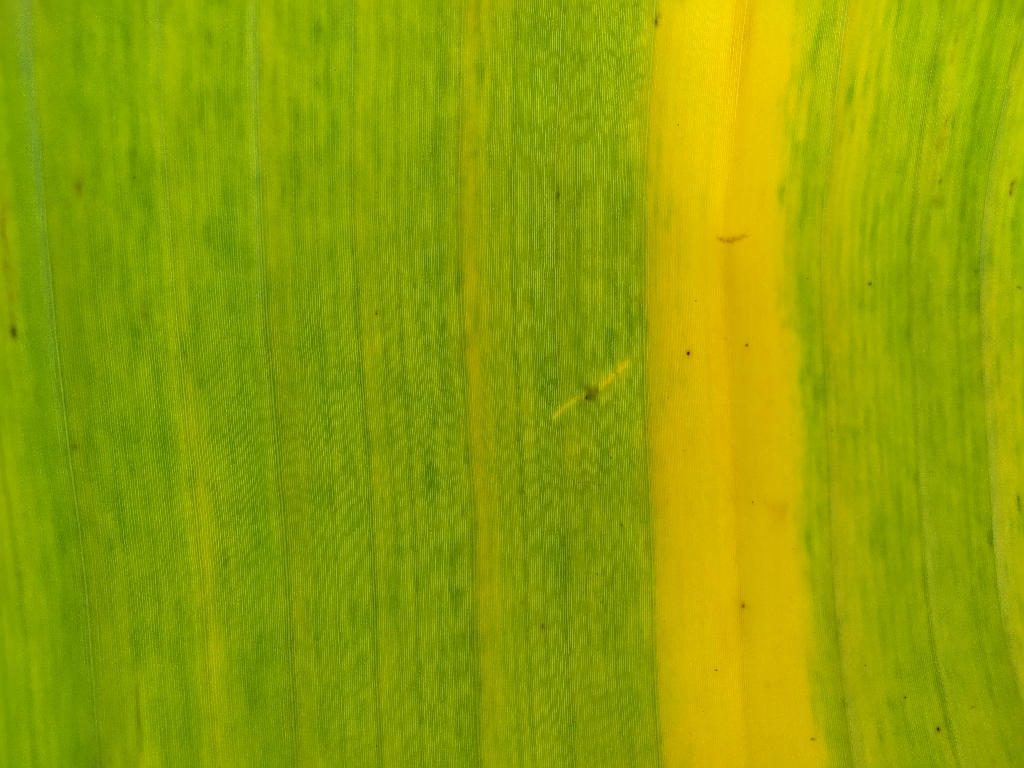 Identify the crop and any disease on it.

banana, fusarium wilt race 1
